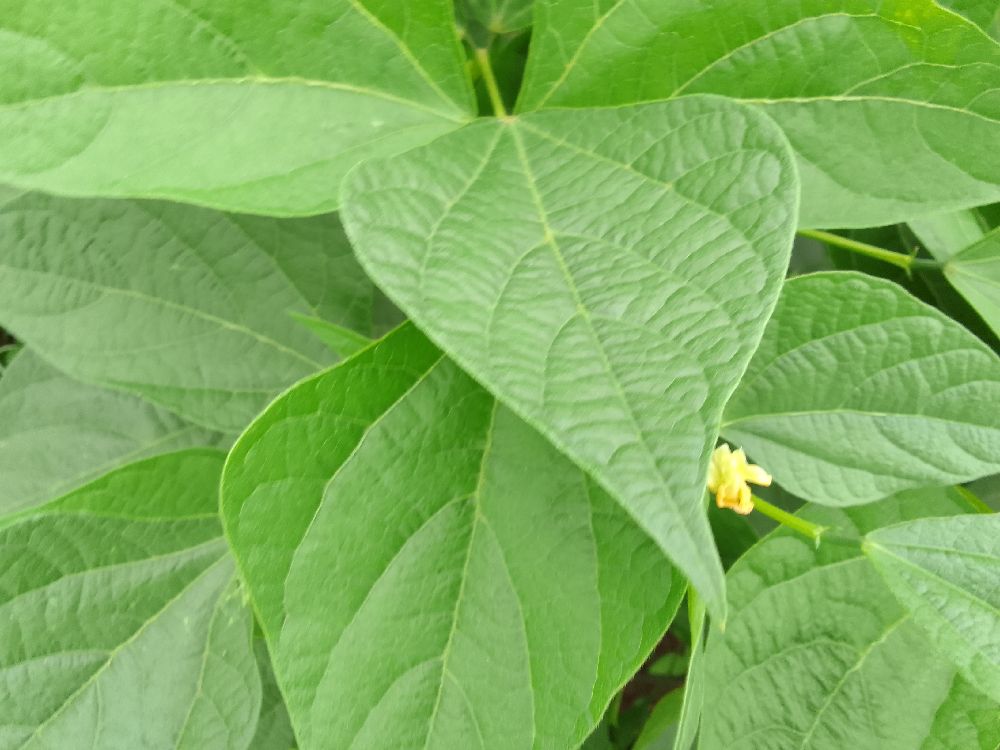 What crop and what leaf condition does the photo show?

common bean, healthy
